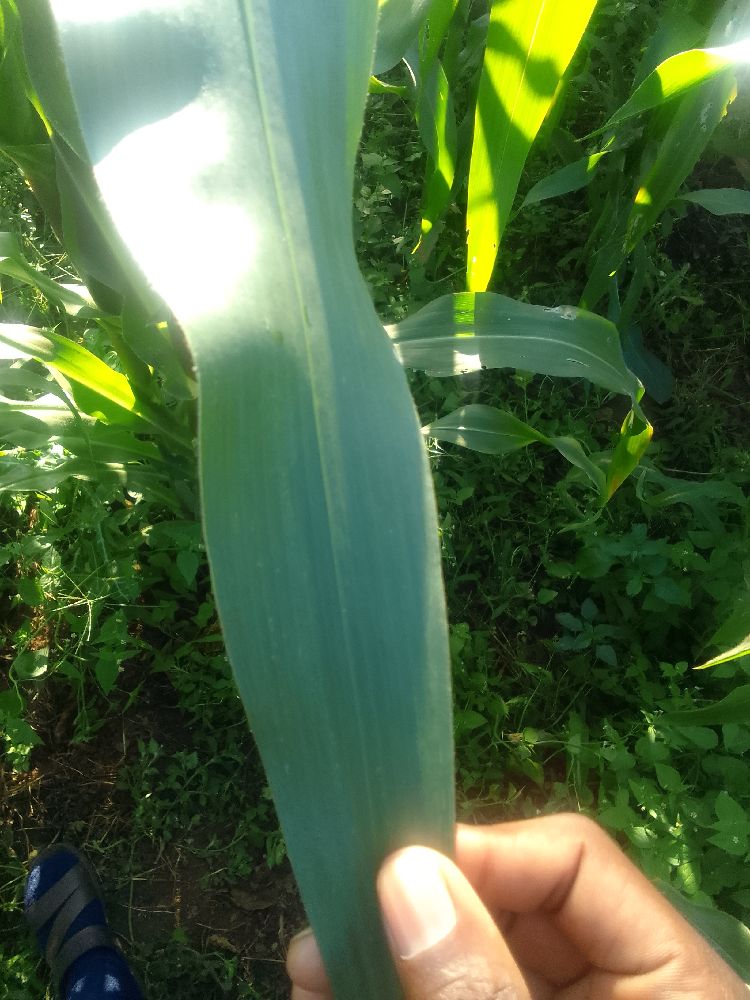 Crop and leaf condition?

maize, healthy
